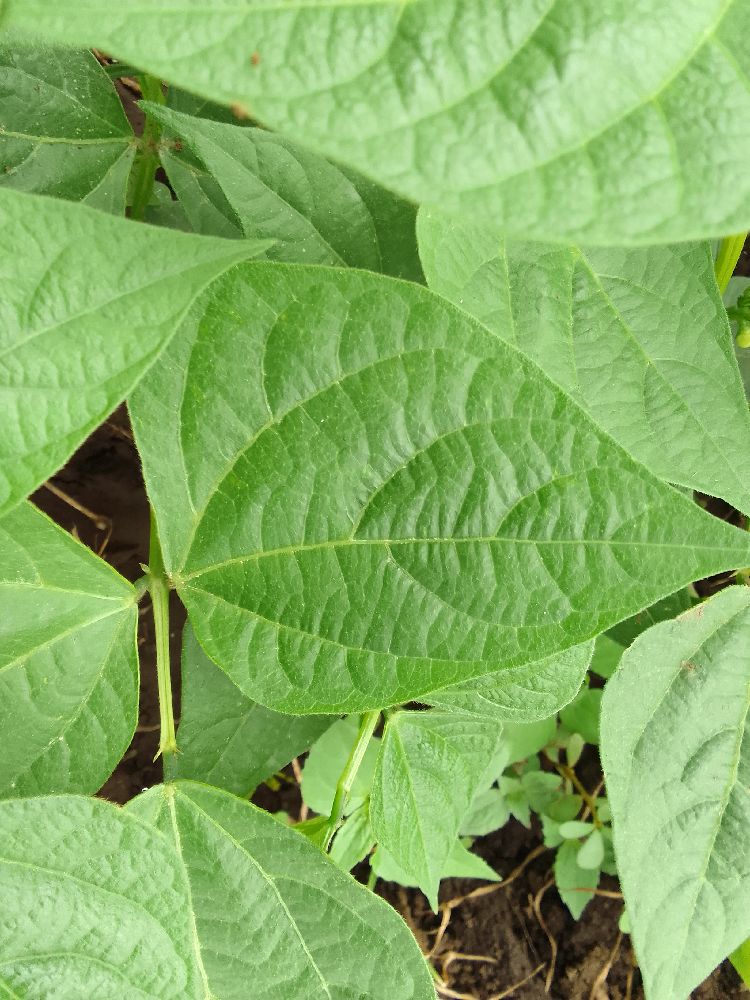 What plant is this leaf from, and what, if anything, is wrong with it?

common bean, healthy
